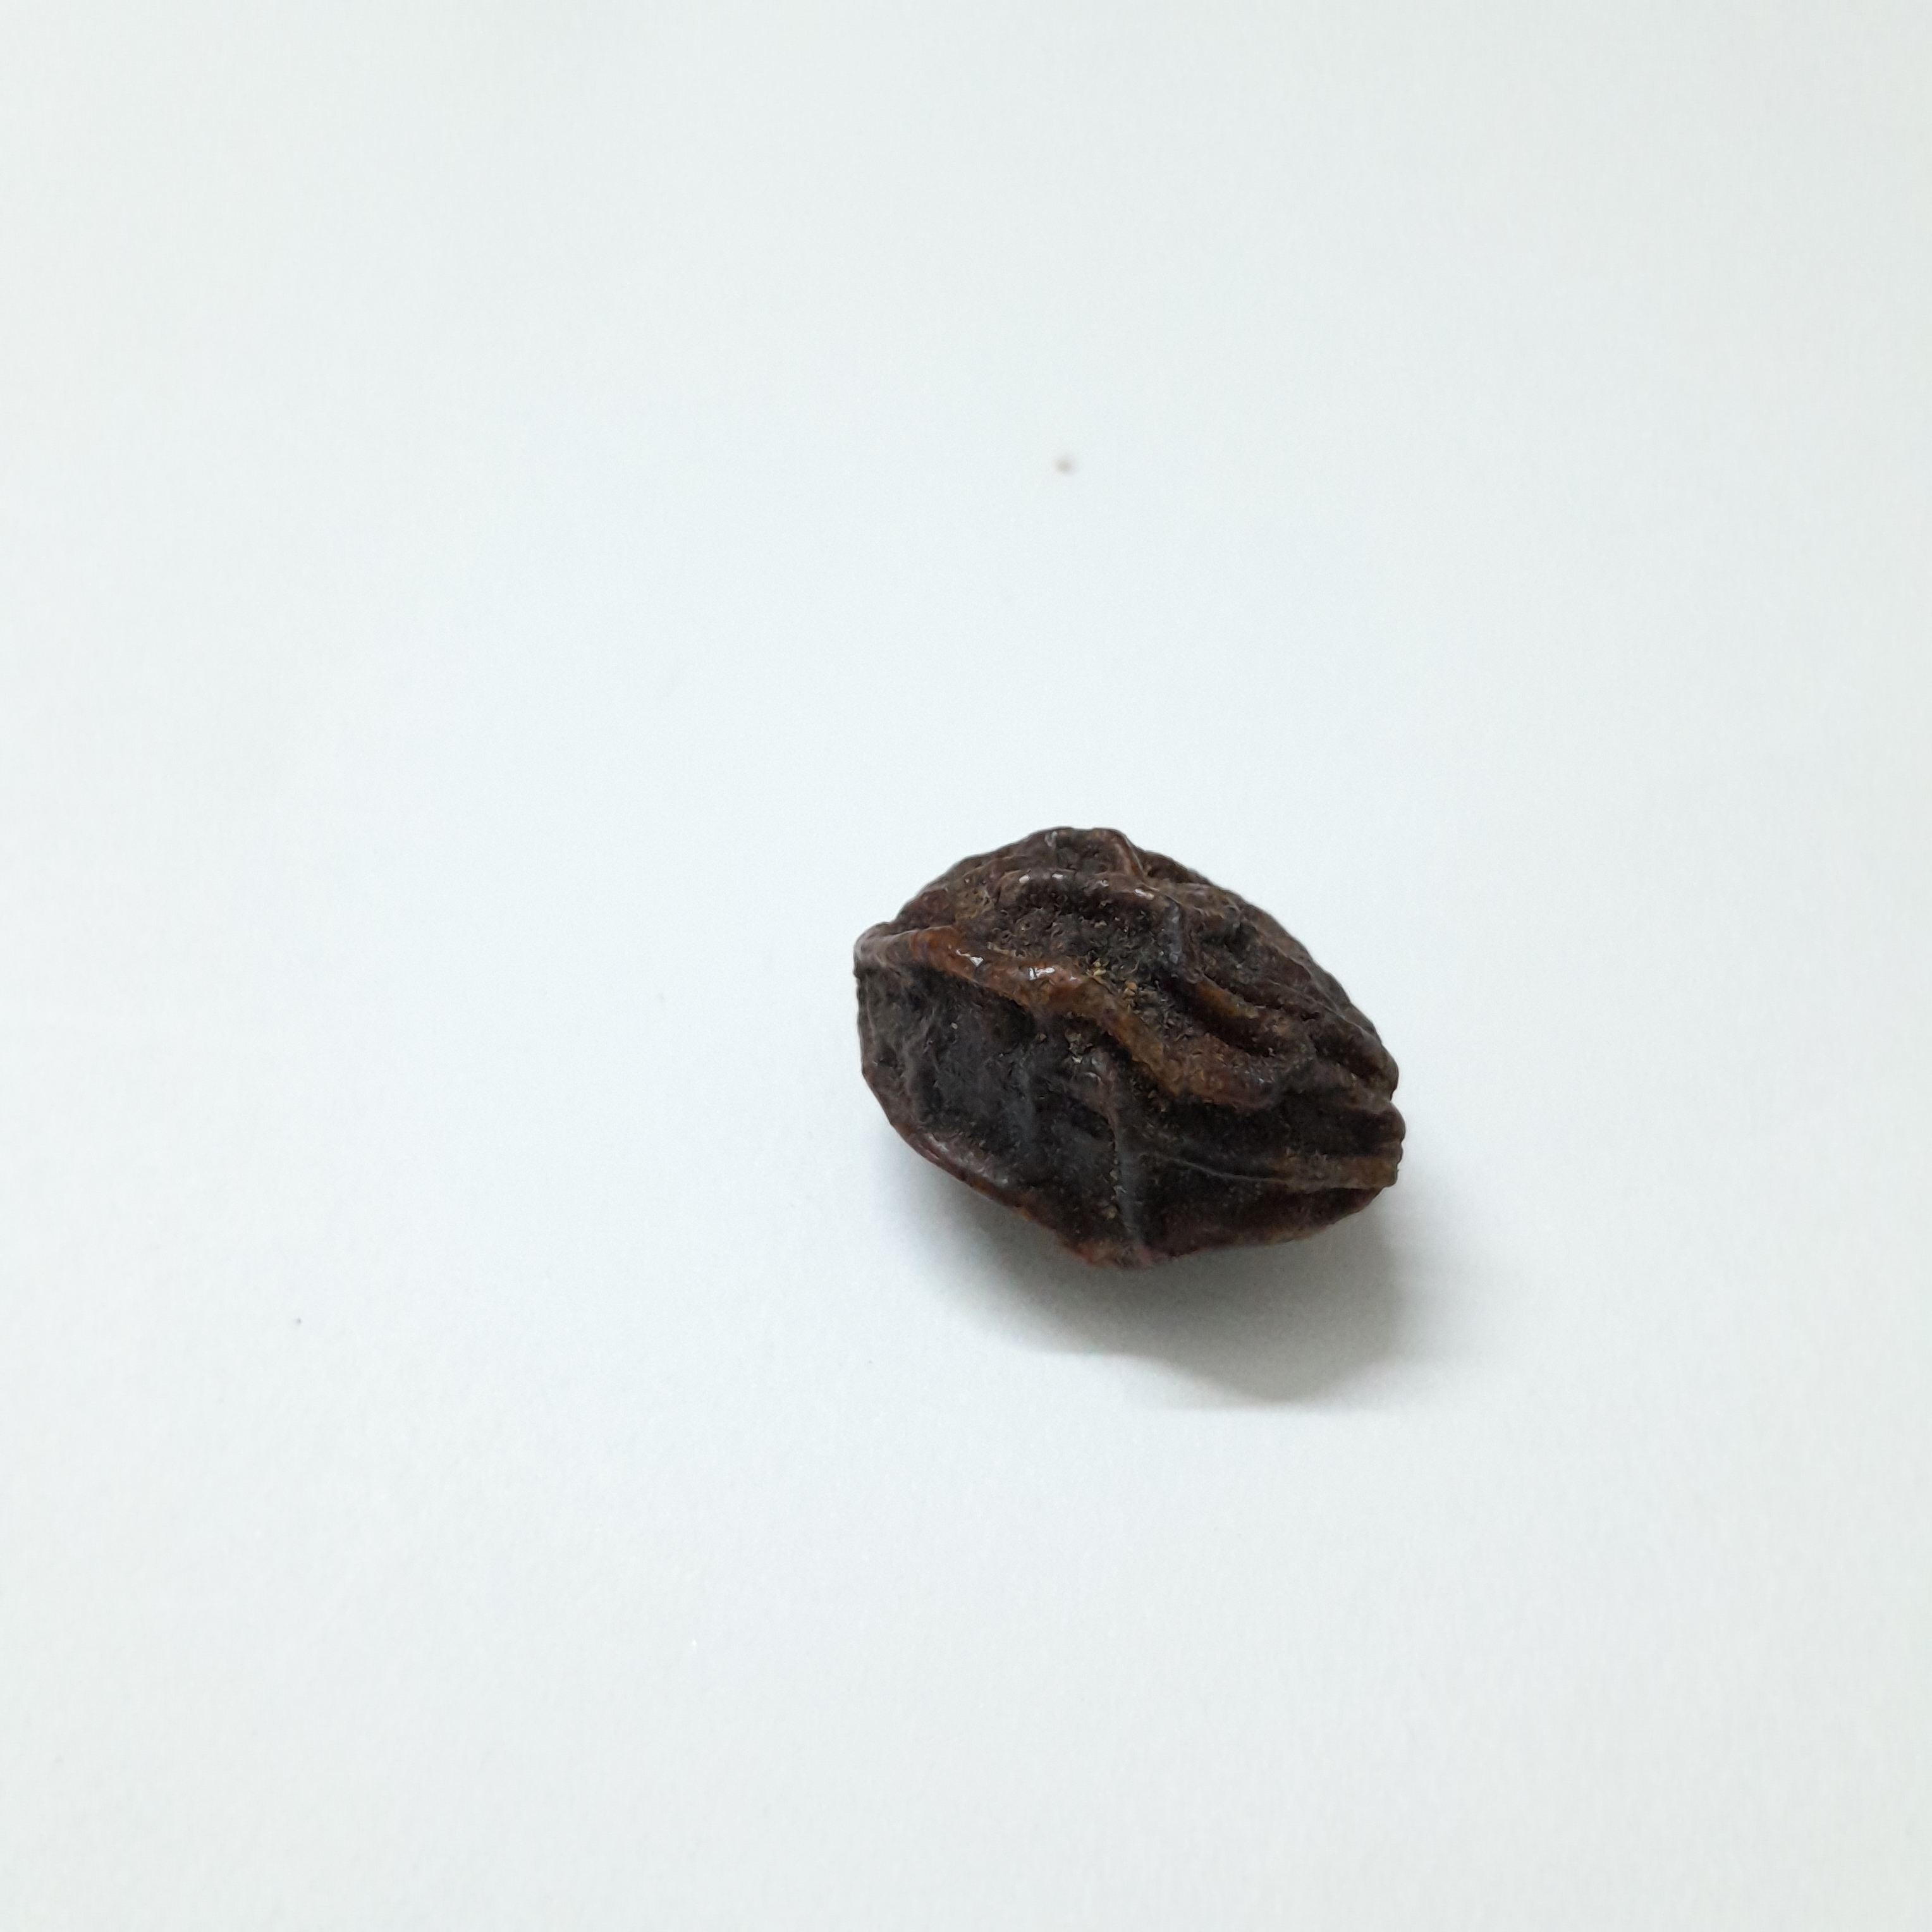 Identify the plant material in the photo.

kadukharik
